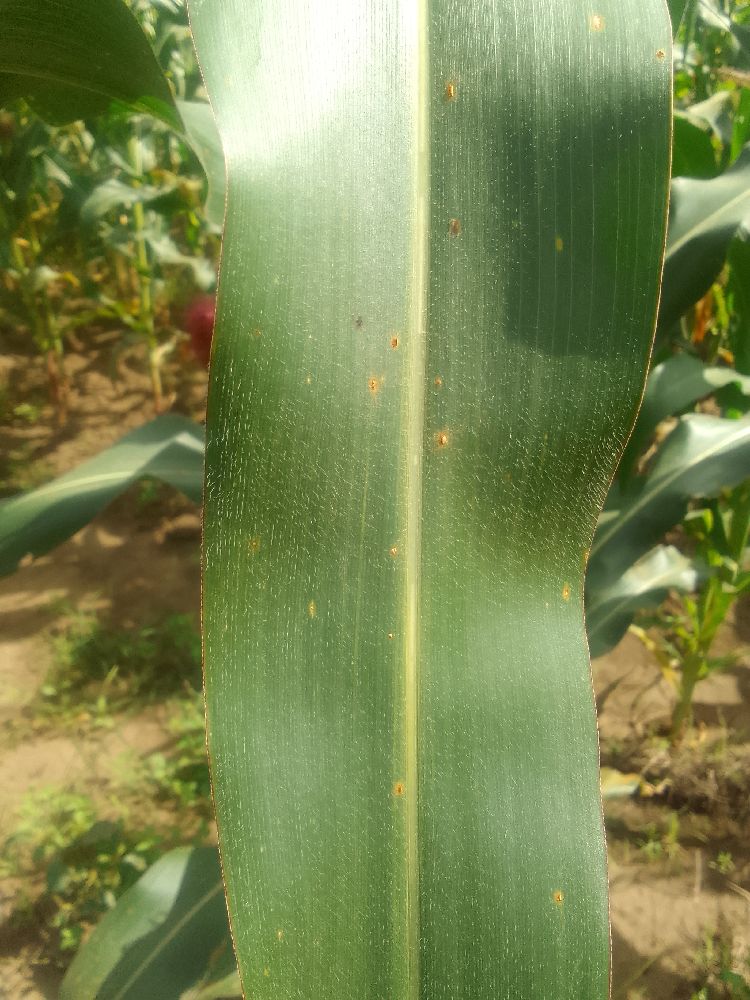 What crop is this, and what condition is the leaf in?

maize, healthy
